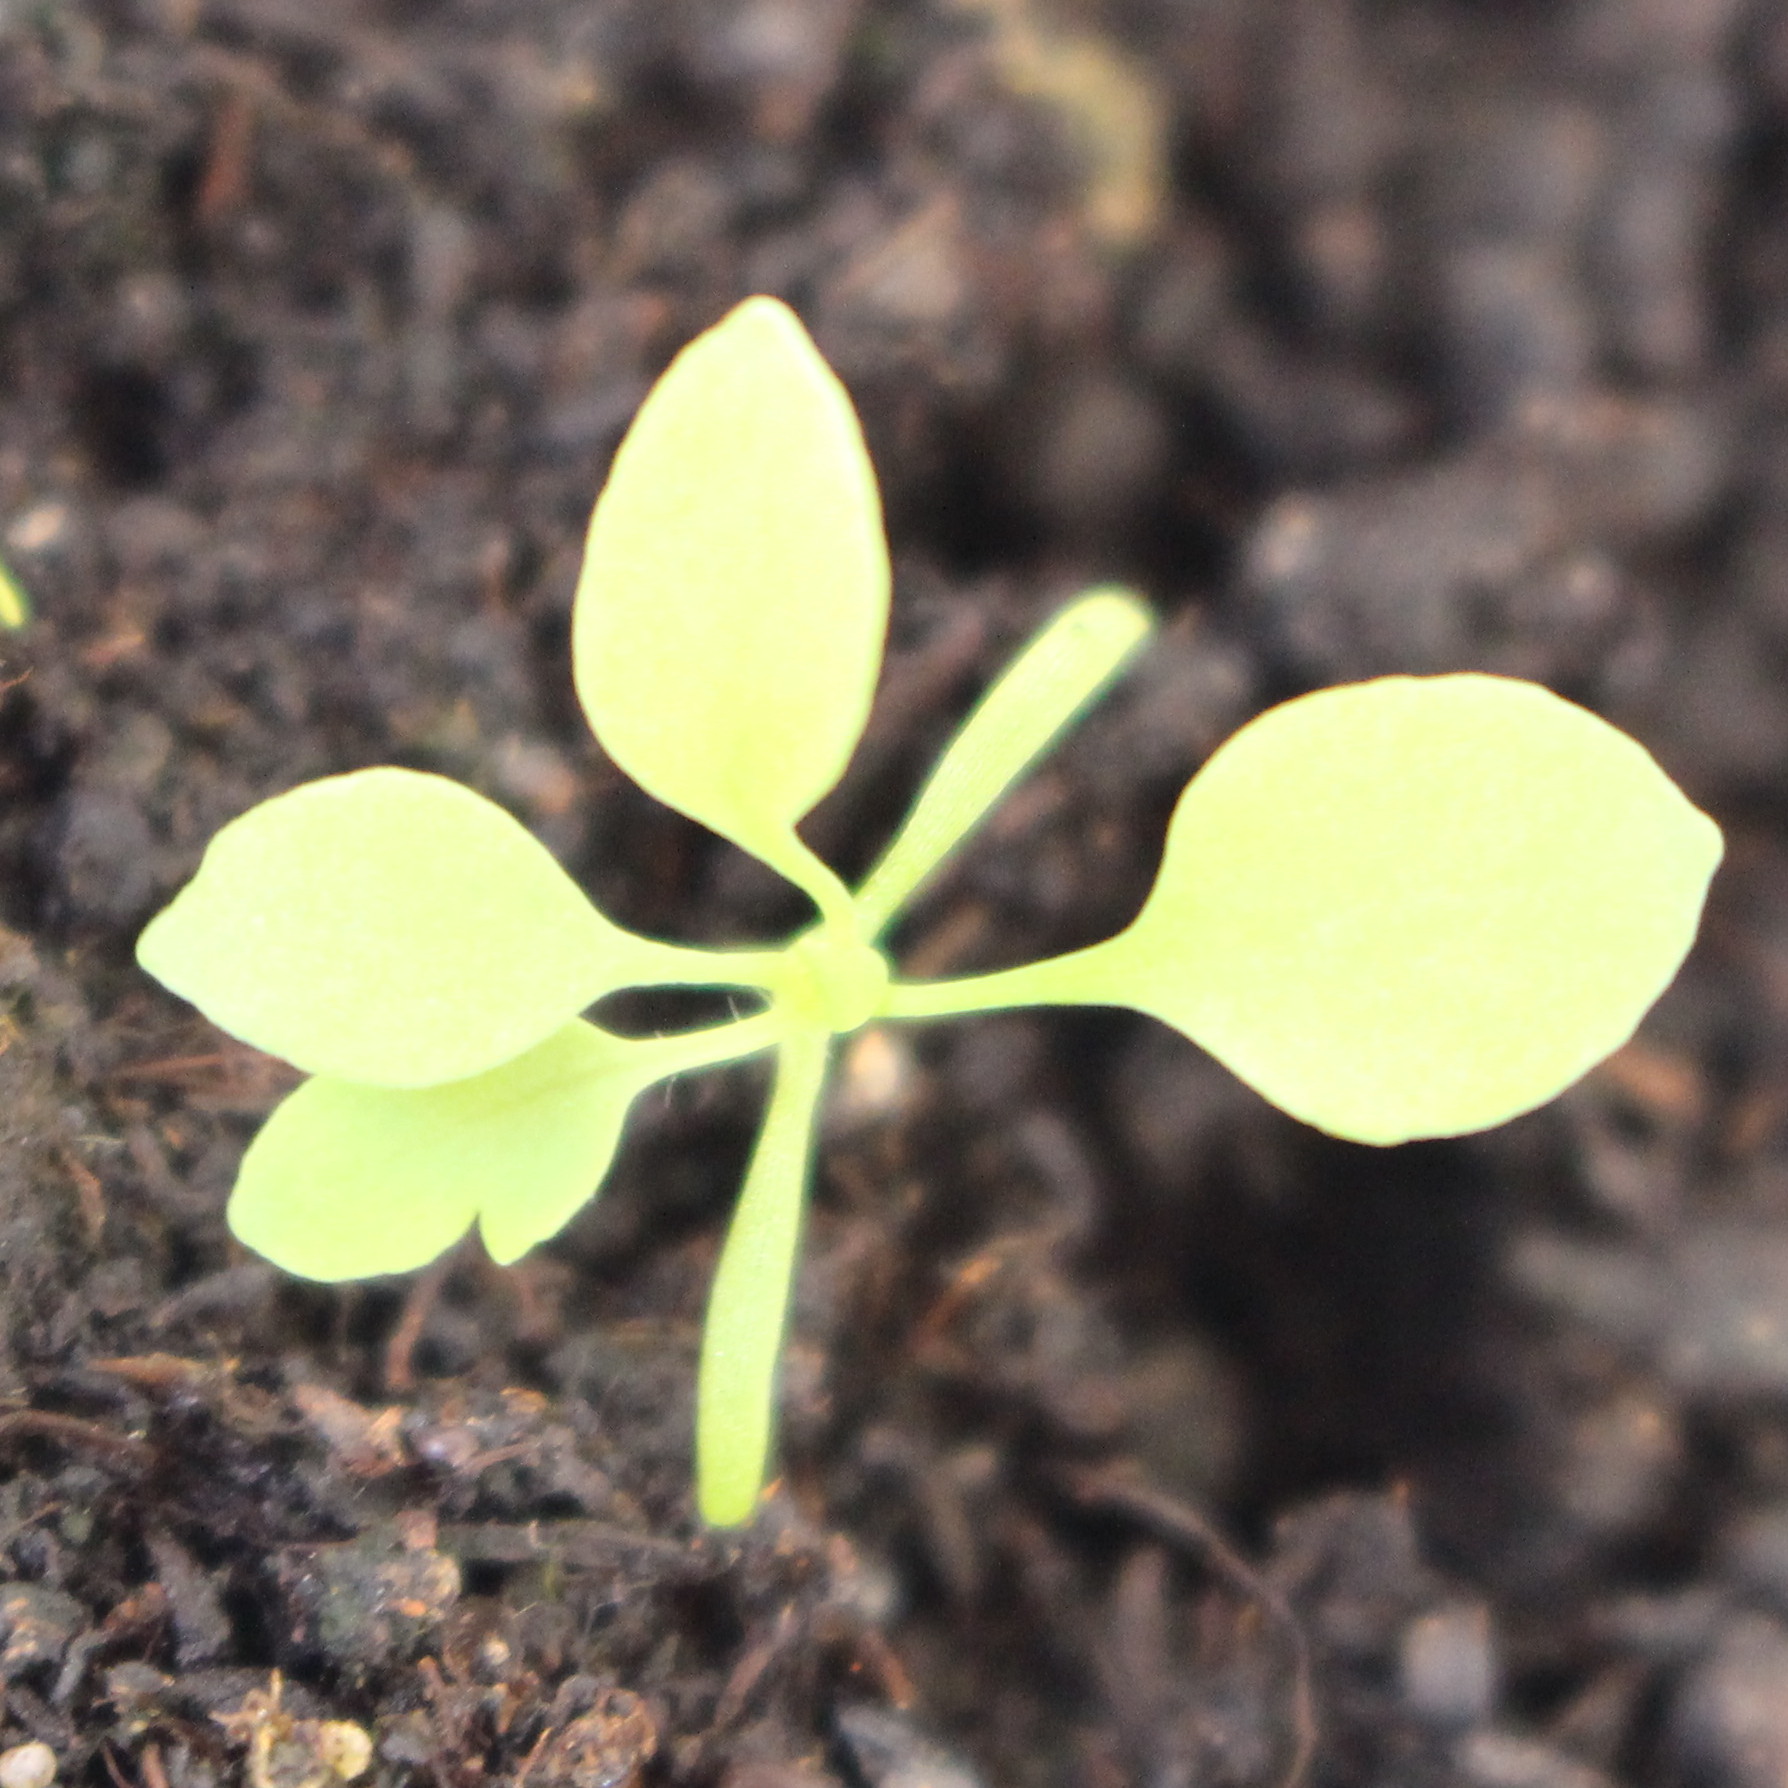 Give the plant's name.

Papaver rhoeas
